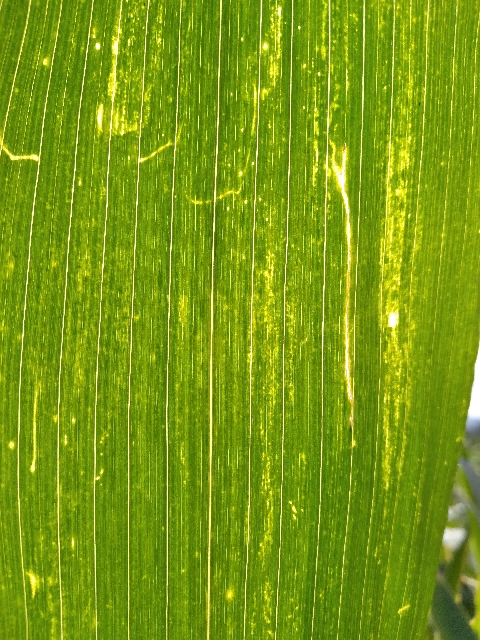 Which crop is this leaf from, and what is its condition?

maize, maize lethal necrosis
